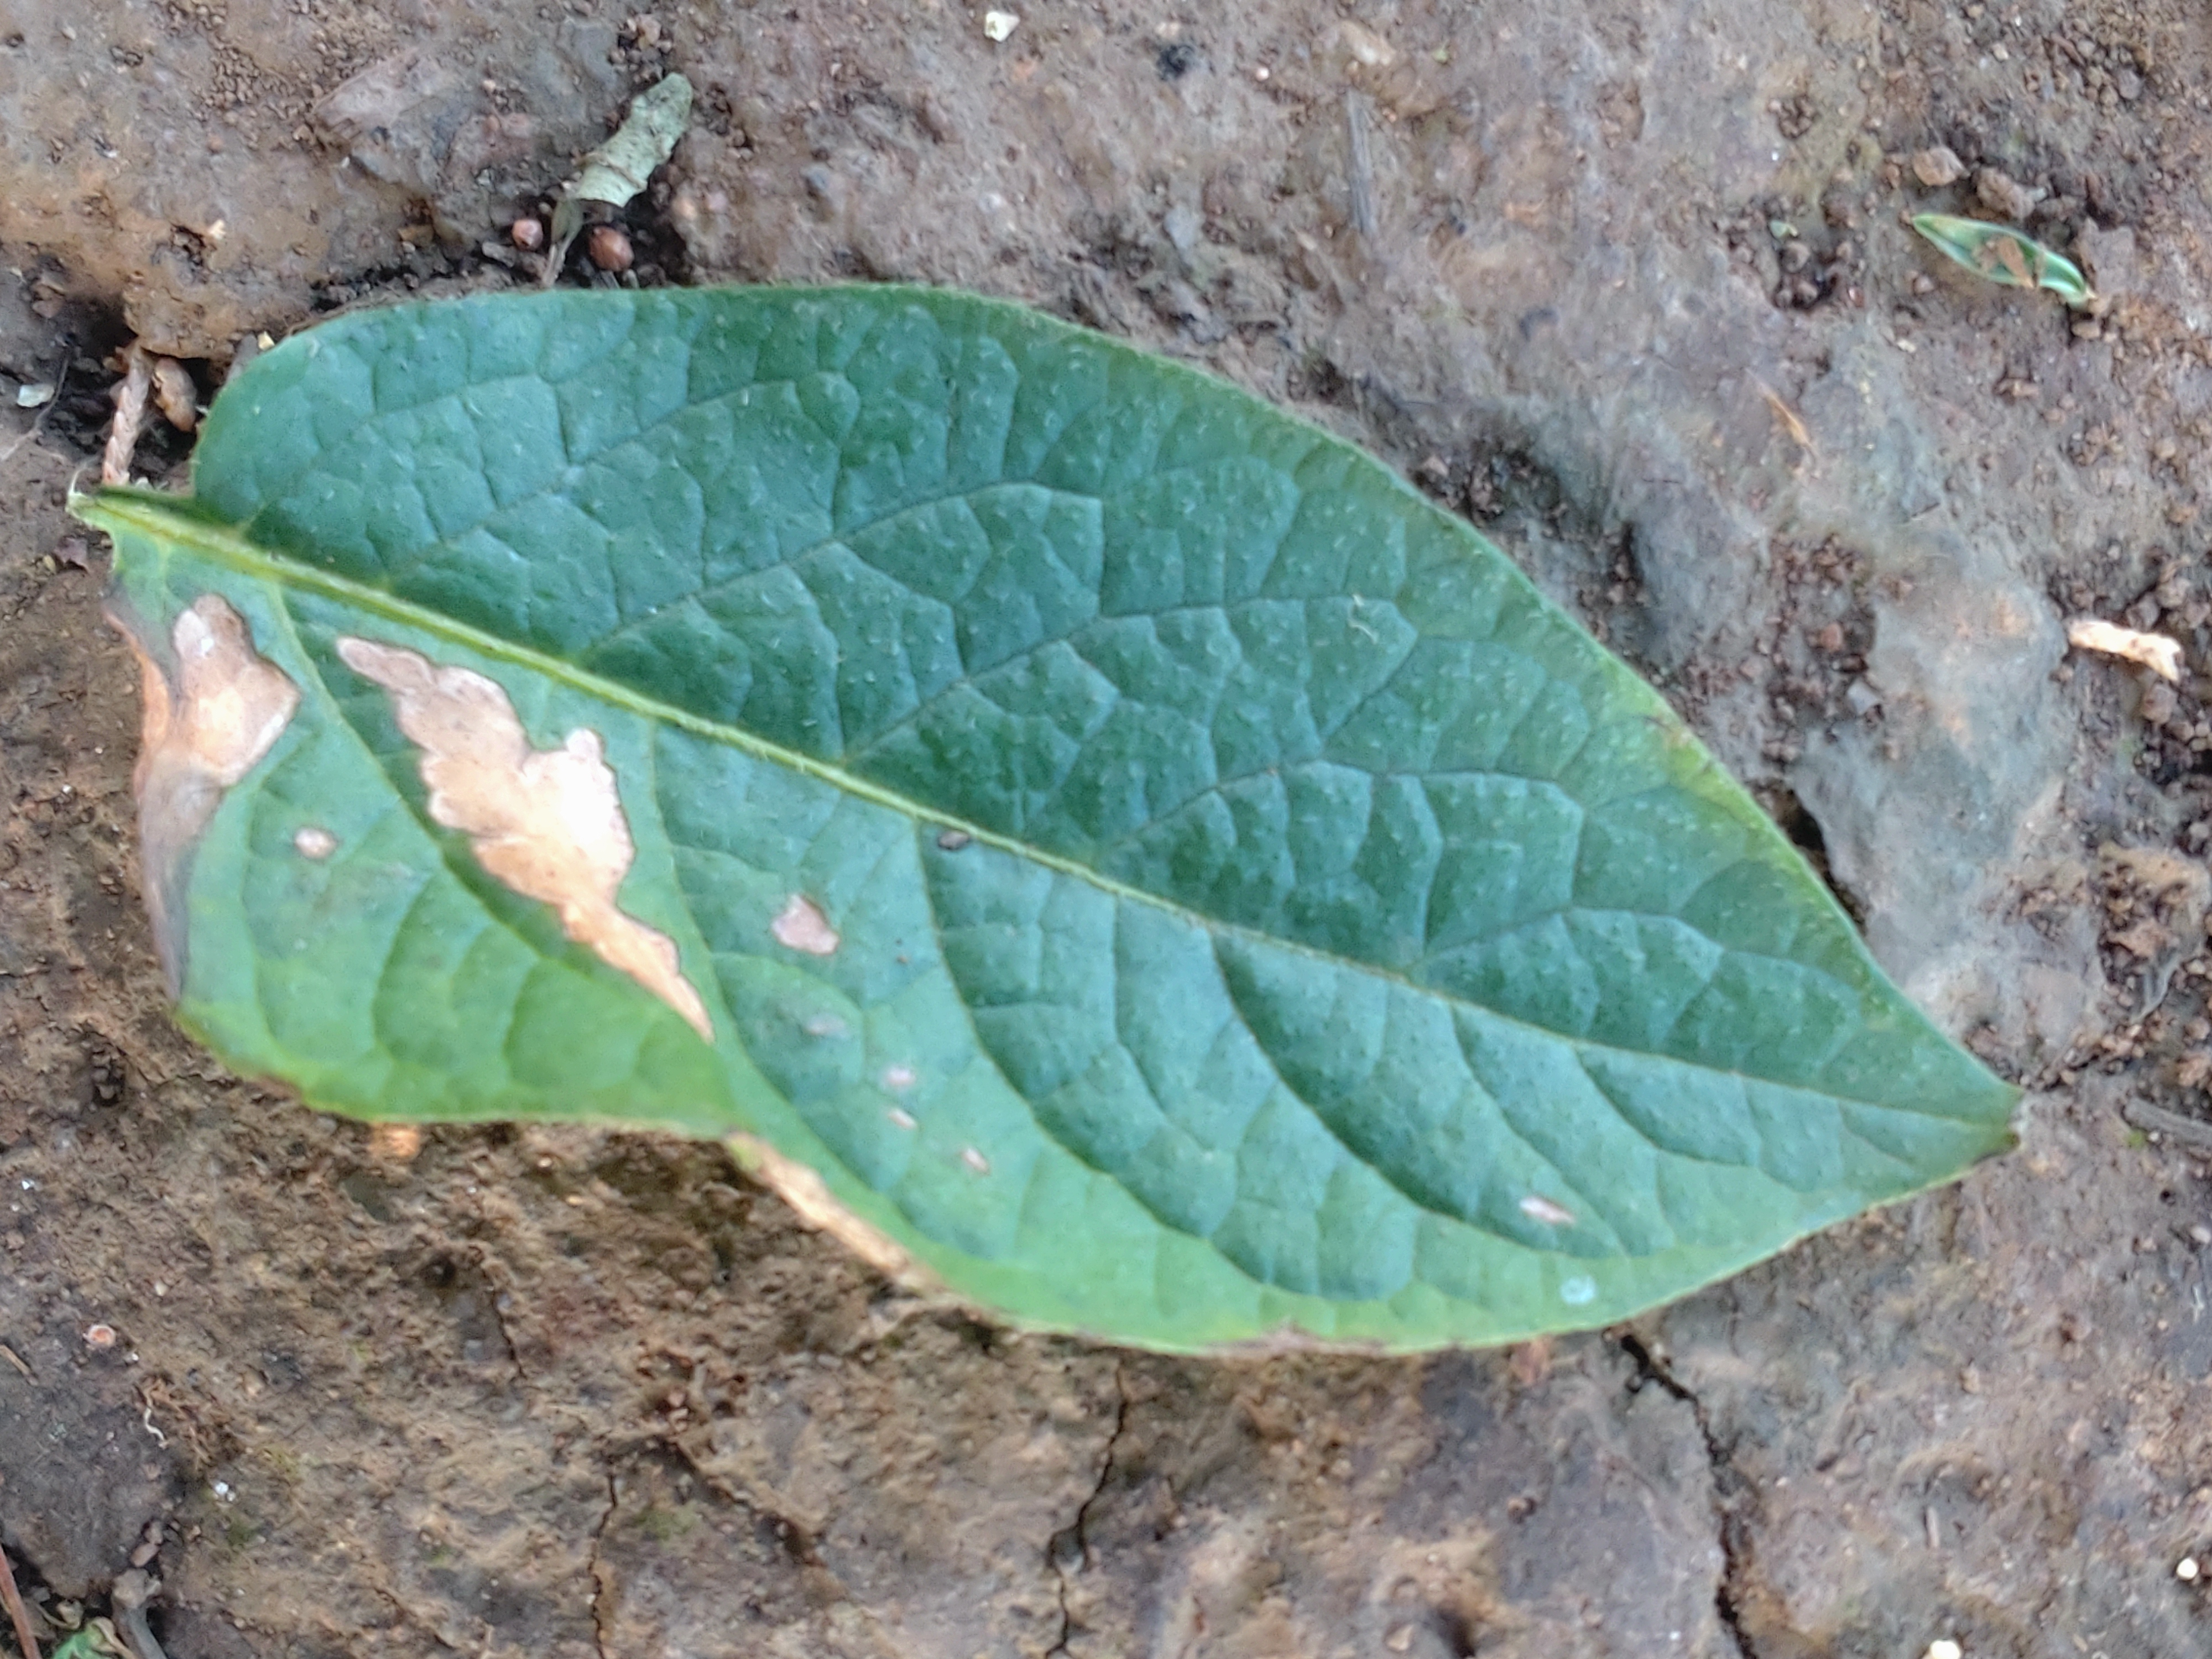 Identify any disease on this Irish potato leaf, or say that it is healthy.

early blight
